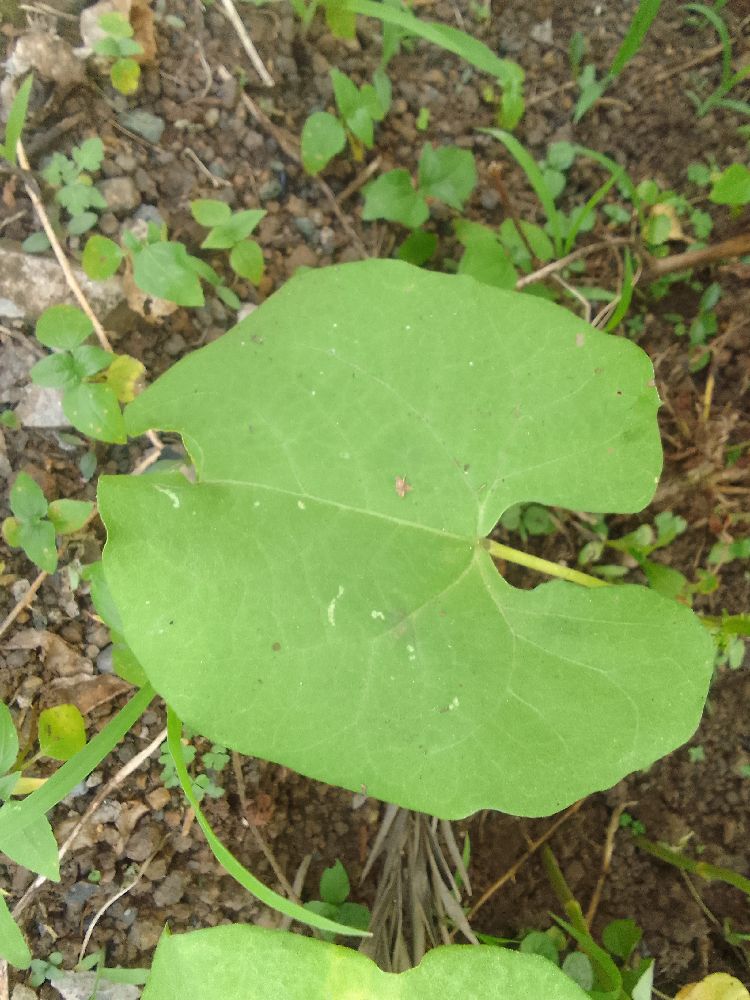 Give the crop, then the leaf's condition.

common bean, healthy
